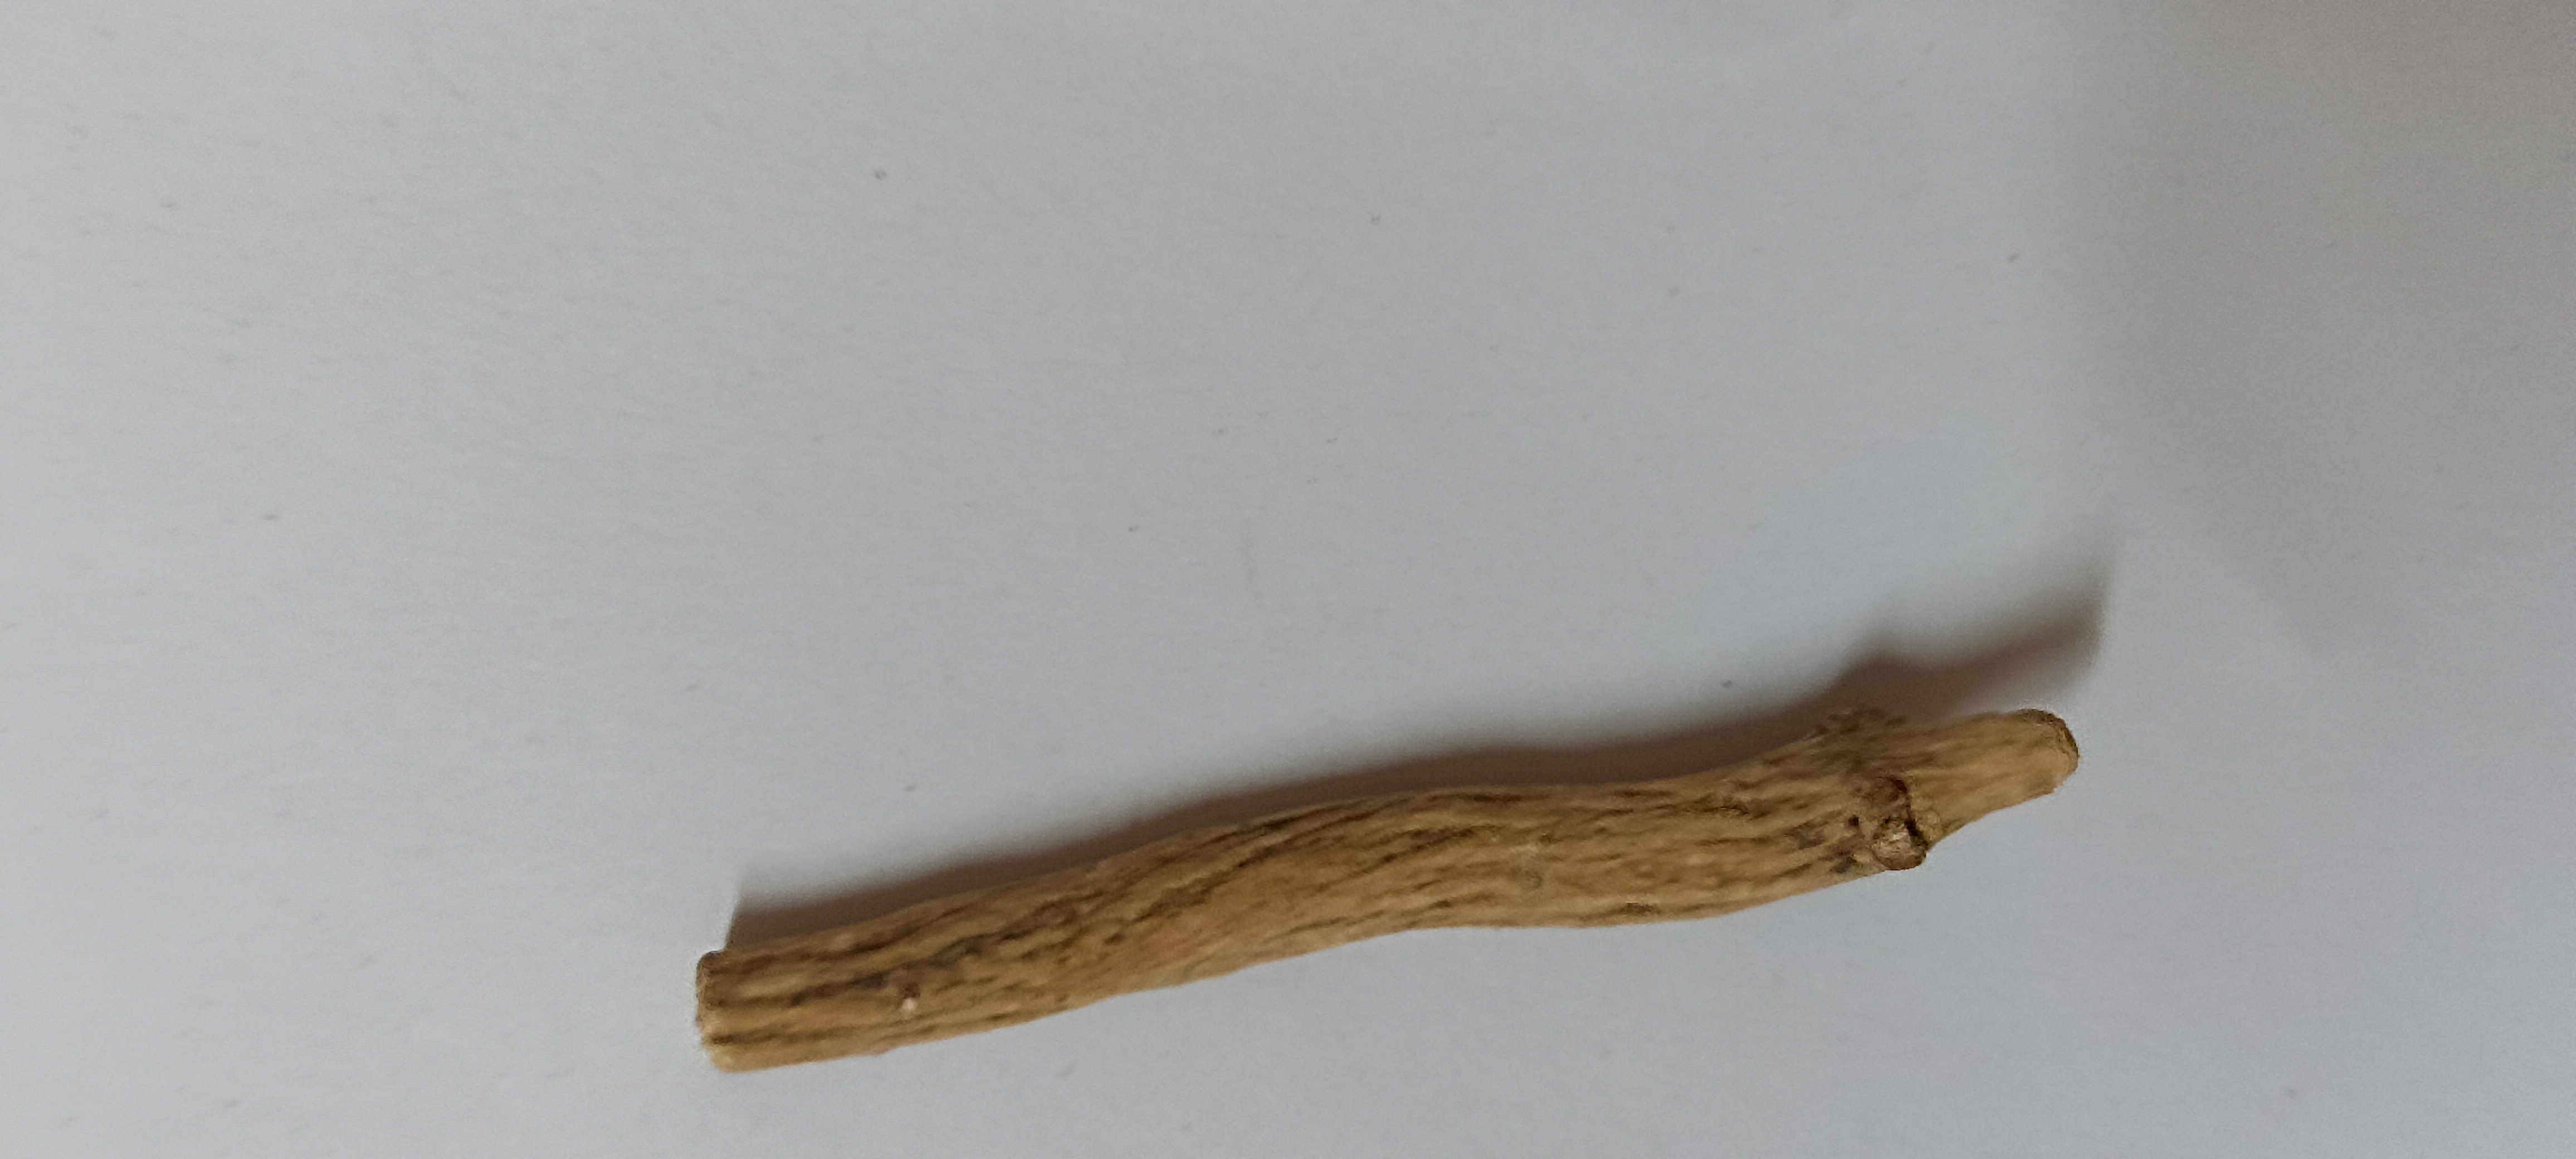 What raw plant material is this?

ashwagandha
